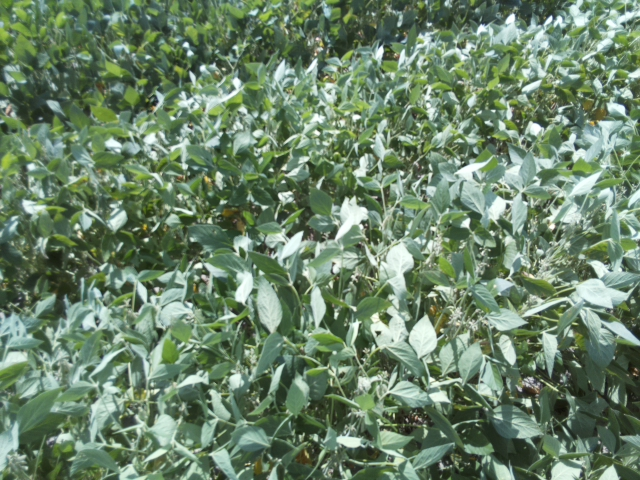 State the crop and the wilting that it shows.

soybean, slight leaflet or petiole turgor loss in upper canopy
